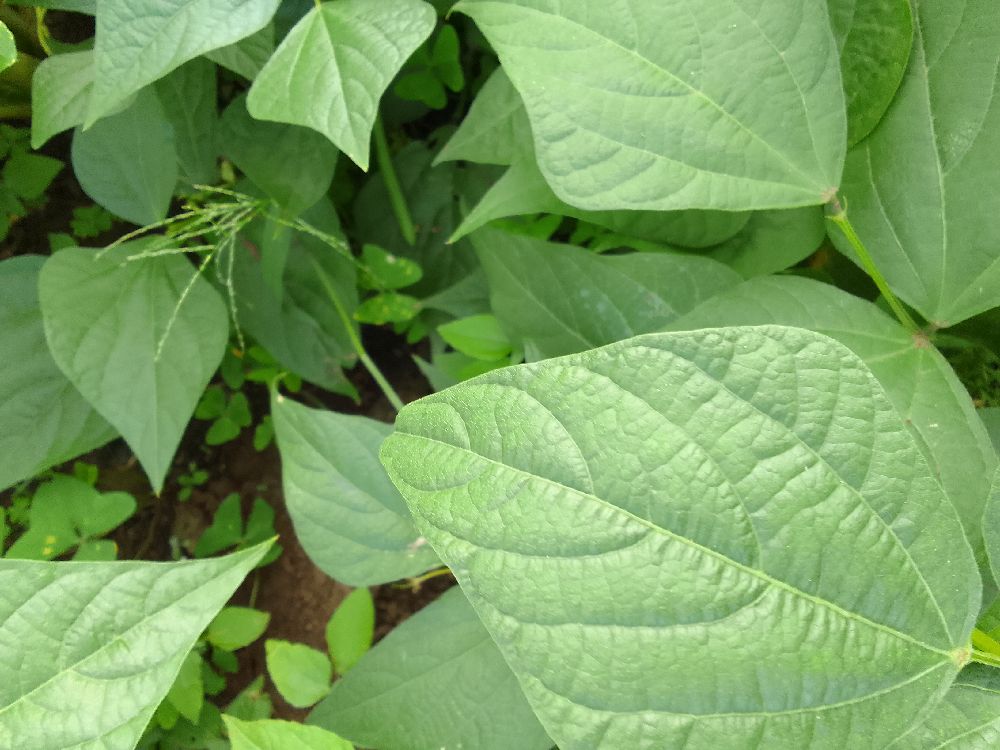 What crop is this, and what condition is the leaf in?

common bean, healthy
